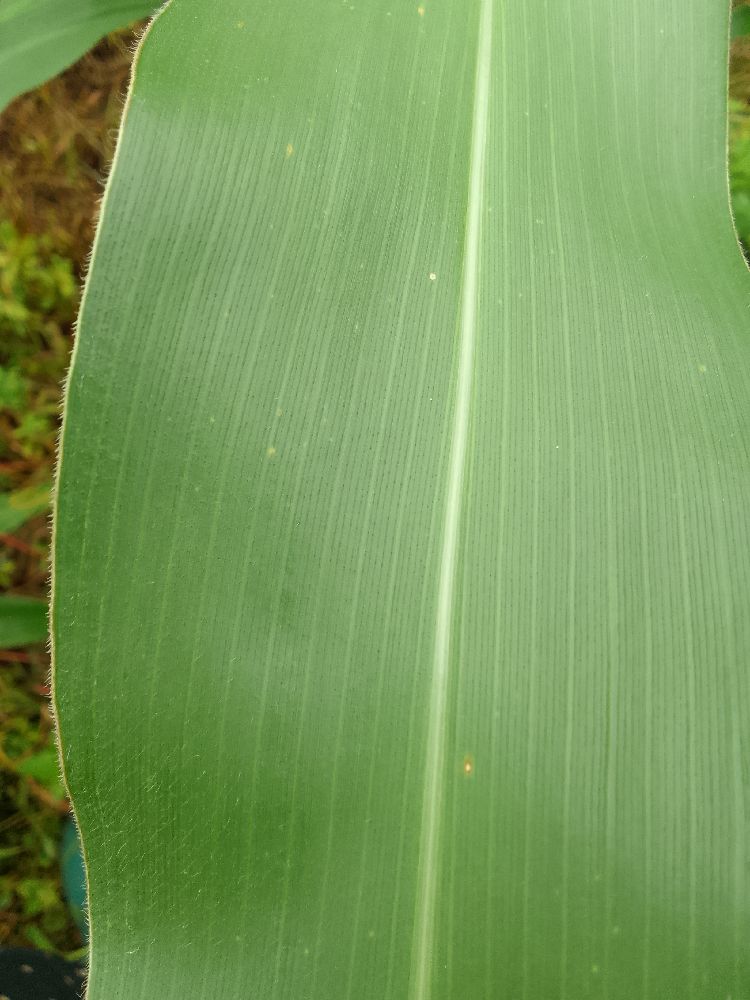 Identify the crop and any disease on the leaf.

maize, healthy
